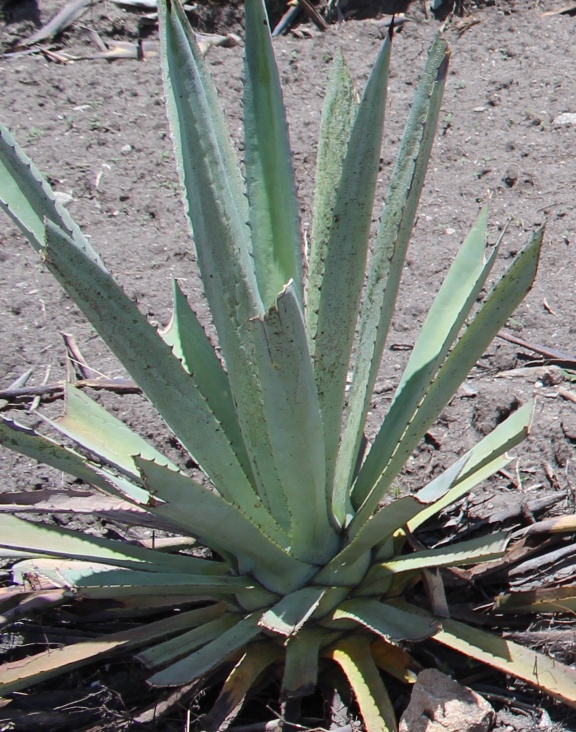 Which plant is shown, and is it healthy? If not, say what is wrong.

agave, small
